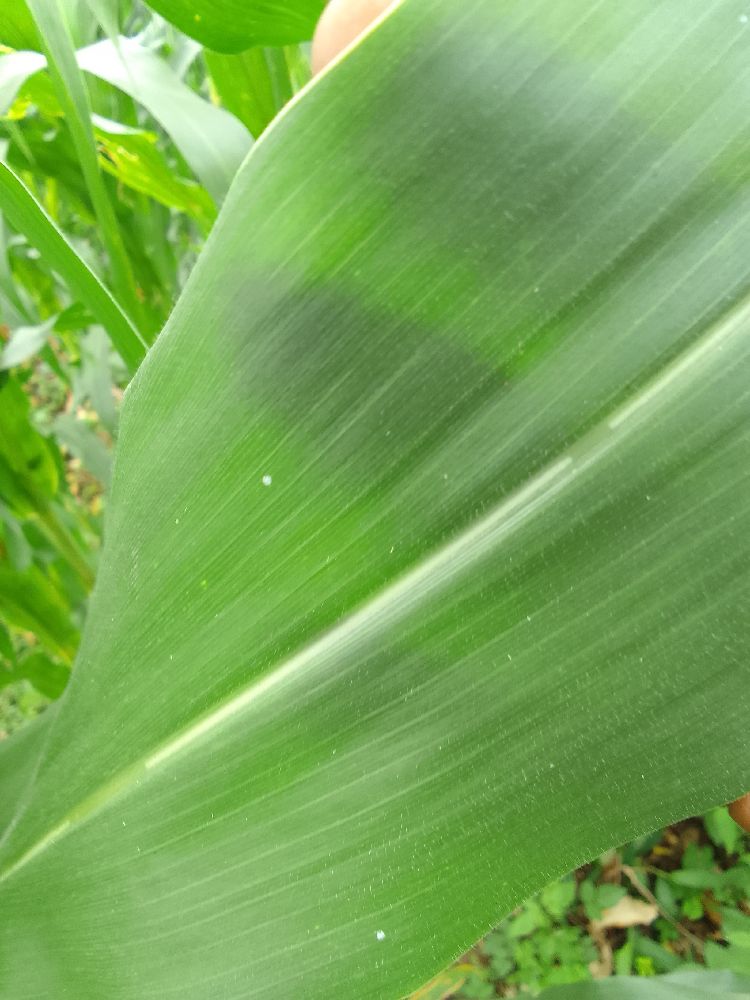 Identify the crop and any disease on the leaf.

maize, healthy
